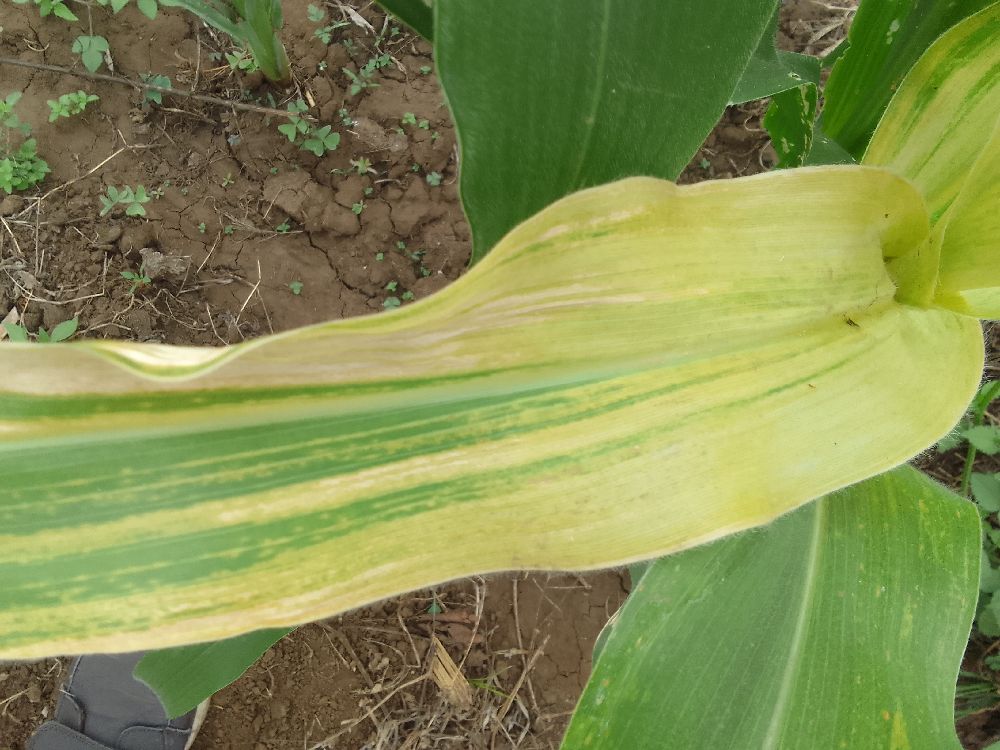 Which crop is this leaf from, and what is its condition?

maize, maize lethal necrosis
